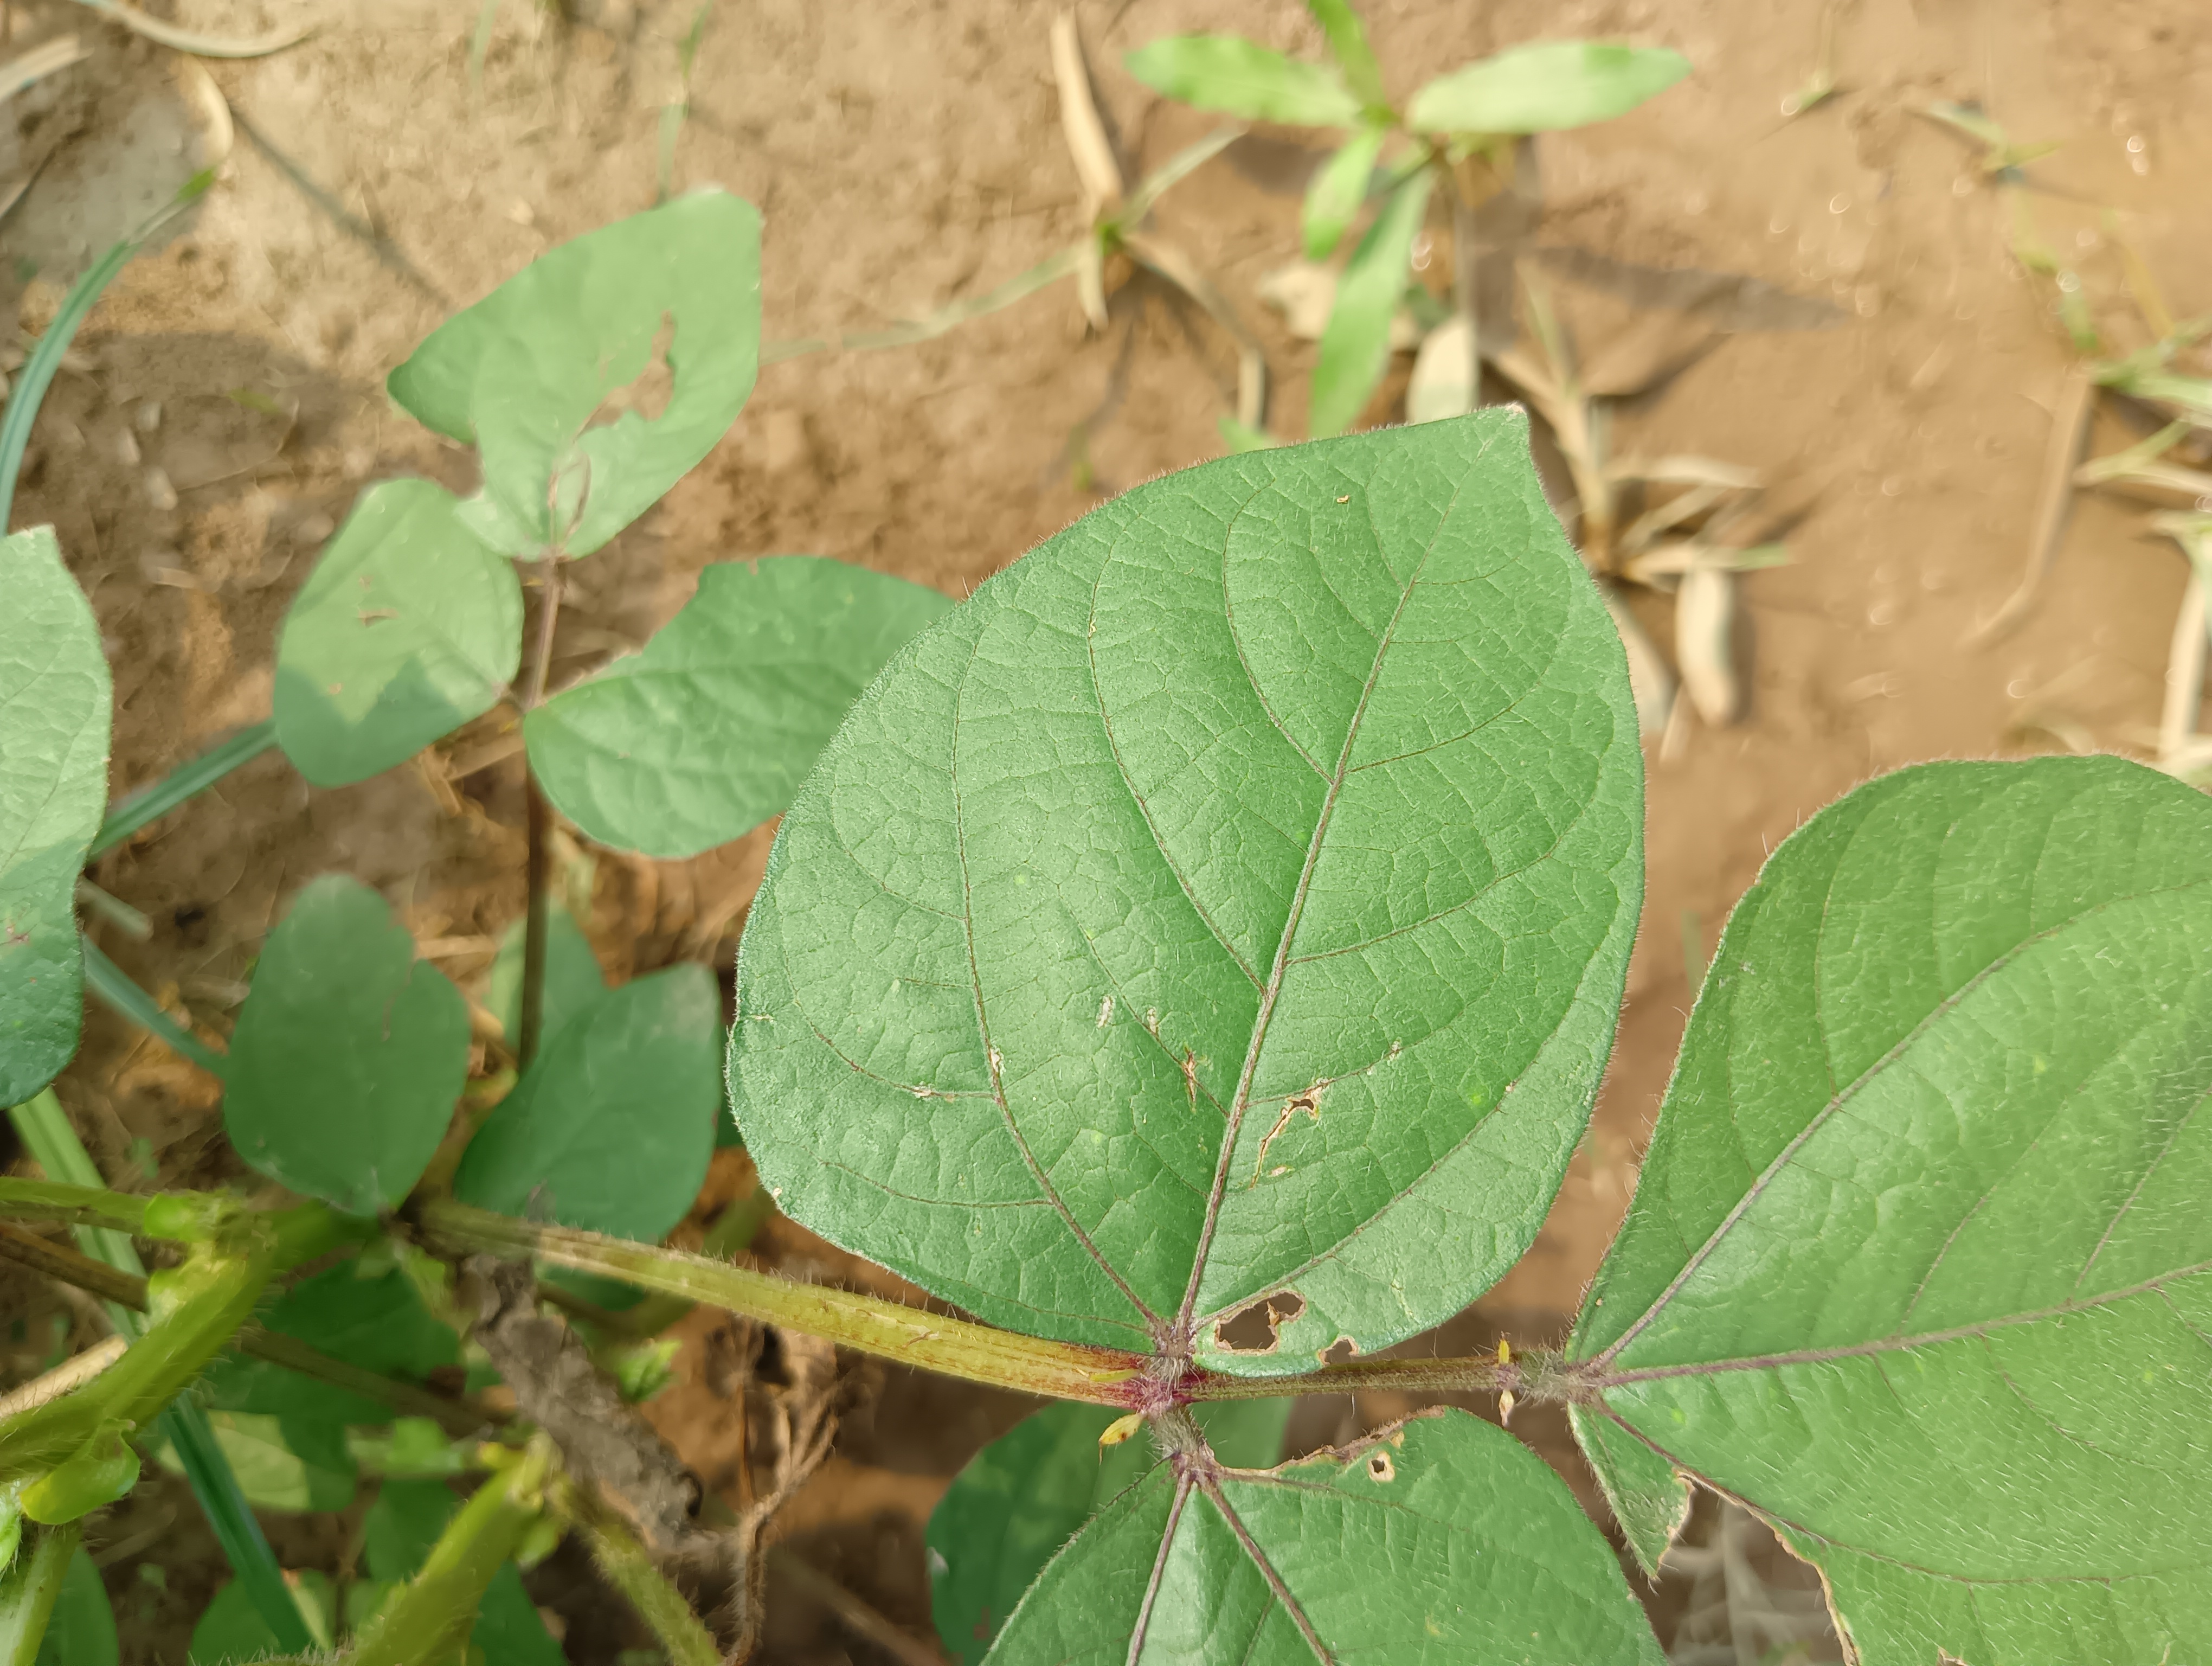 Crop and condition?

mungbean, healthy
